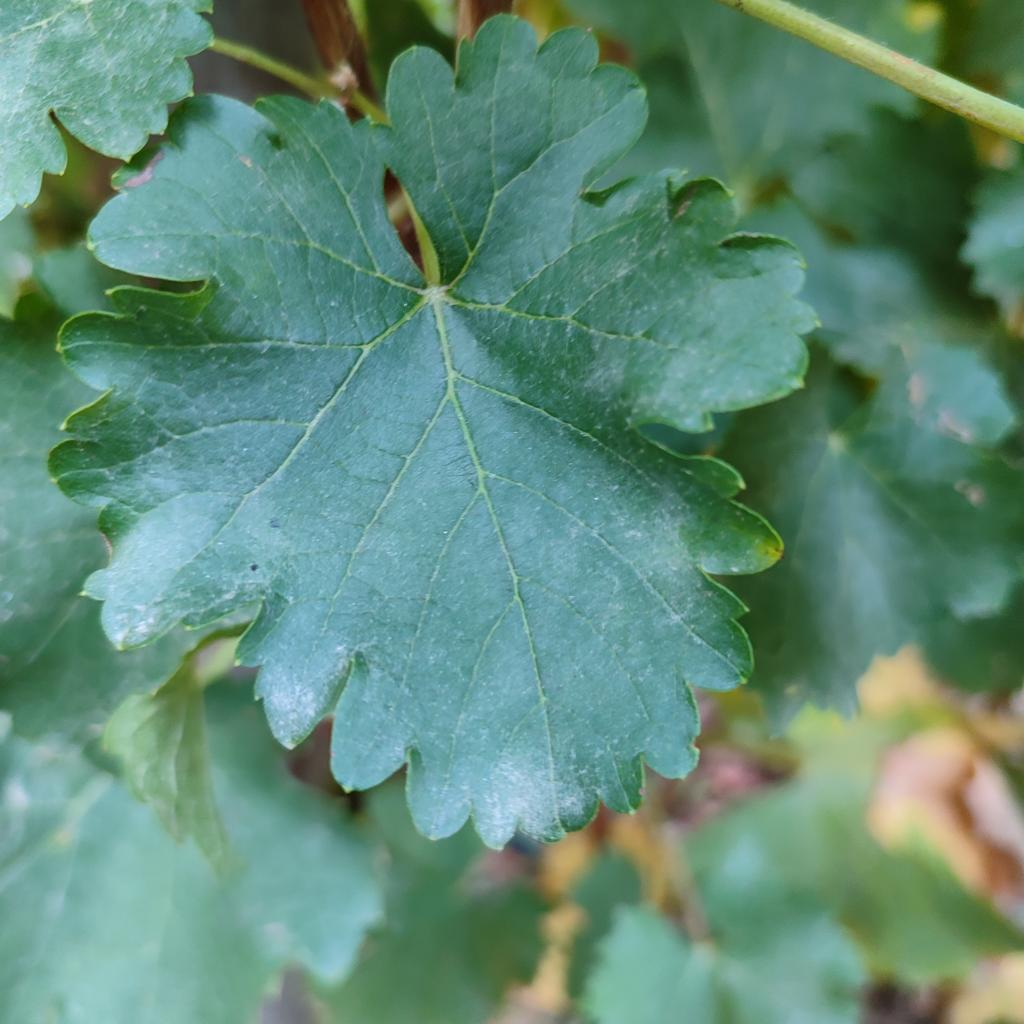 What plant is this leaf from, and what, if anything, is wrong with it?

grapevine, powdery mildew
